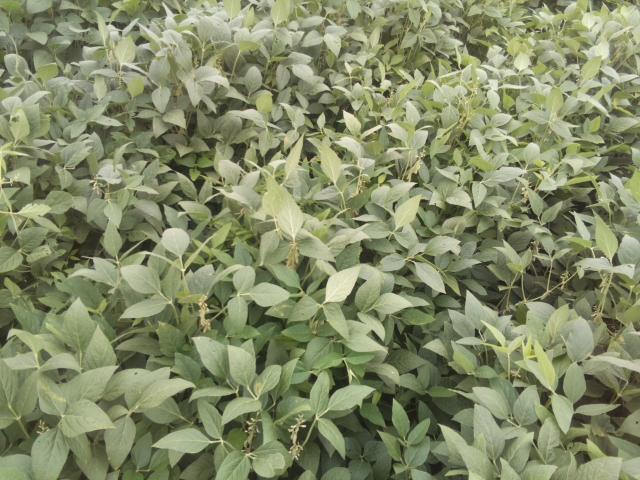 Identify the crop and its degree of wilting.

soybean, leaflets folding inward at secondary pulvinus with no turgor loss in leaflets or petioles
